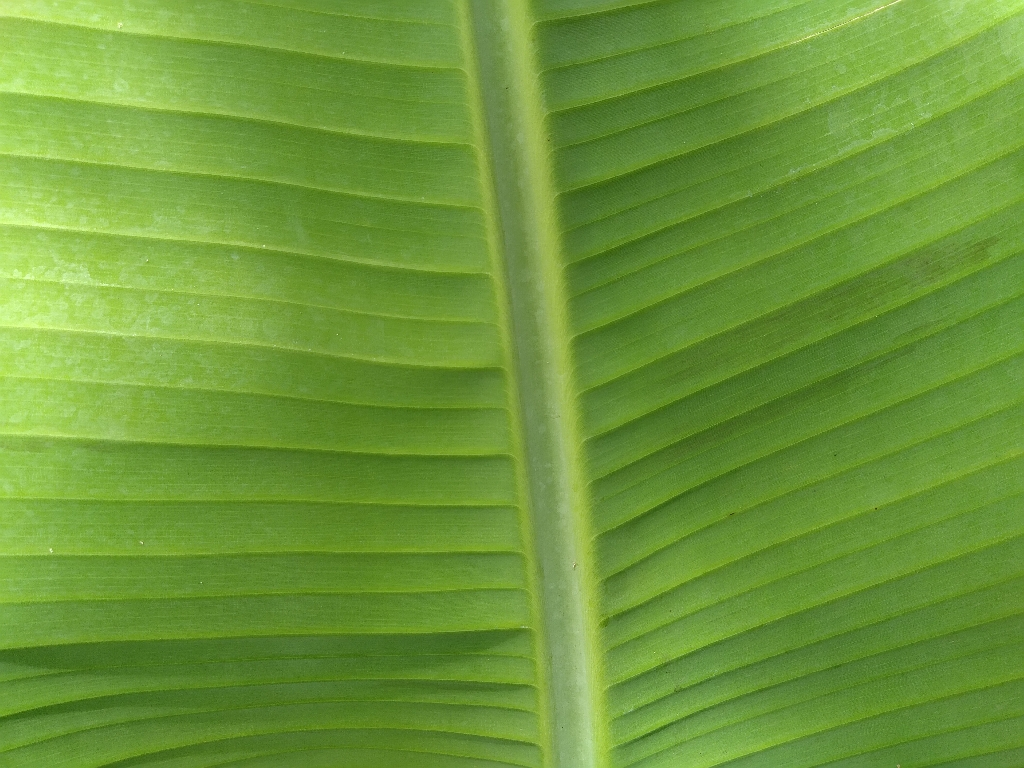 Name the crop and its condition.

banana, healthy
